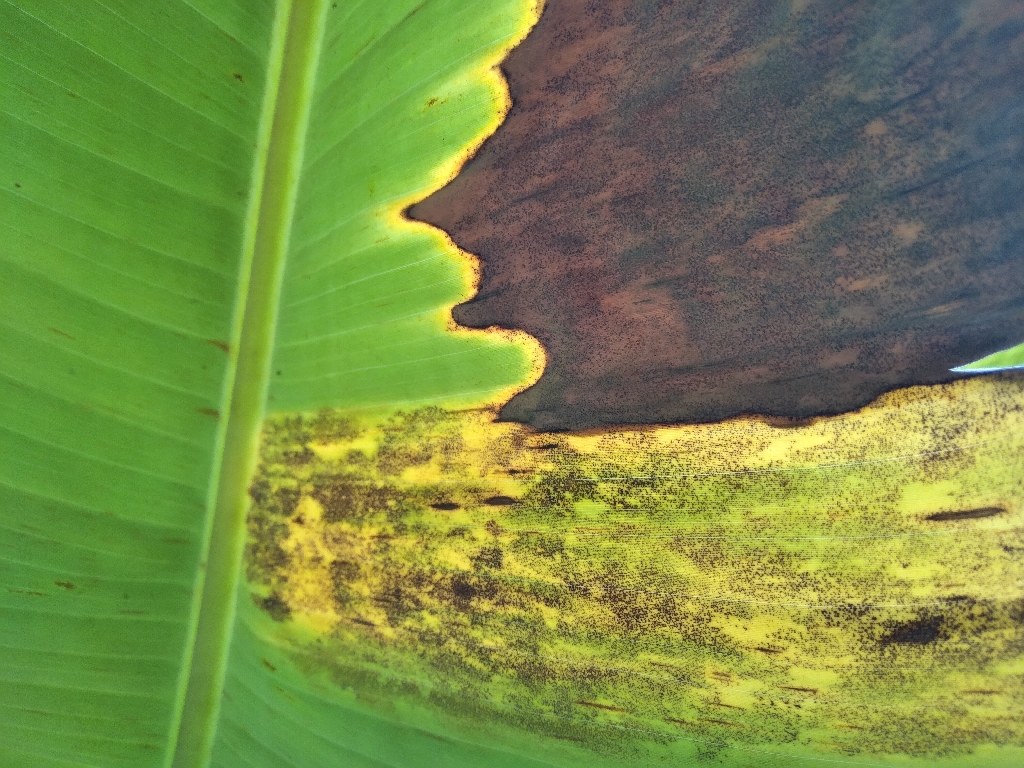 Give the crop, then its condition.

banana, black sigatoka
